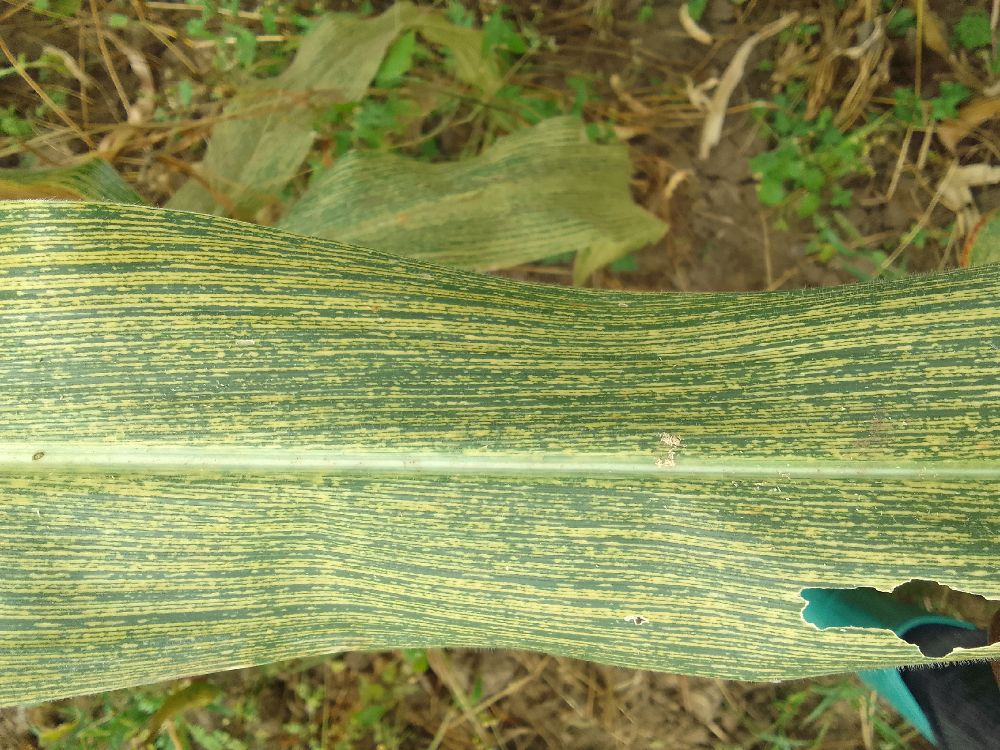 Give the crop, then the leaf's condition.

maize, maize streak virus
